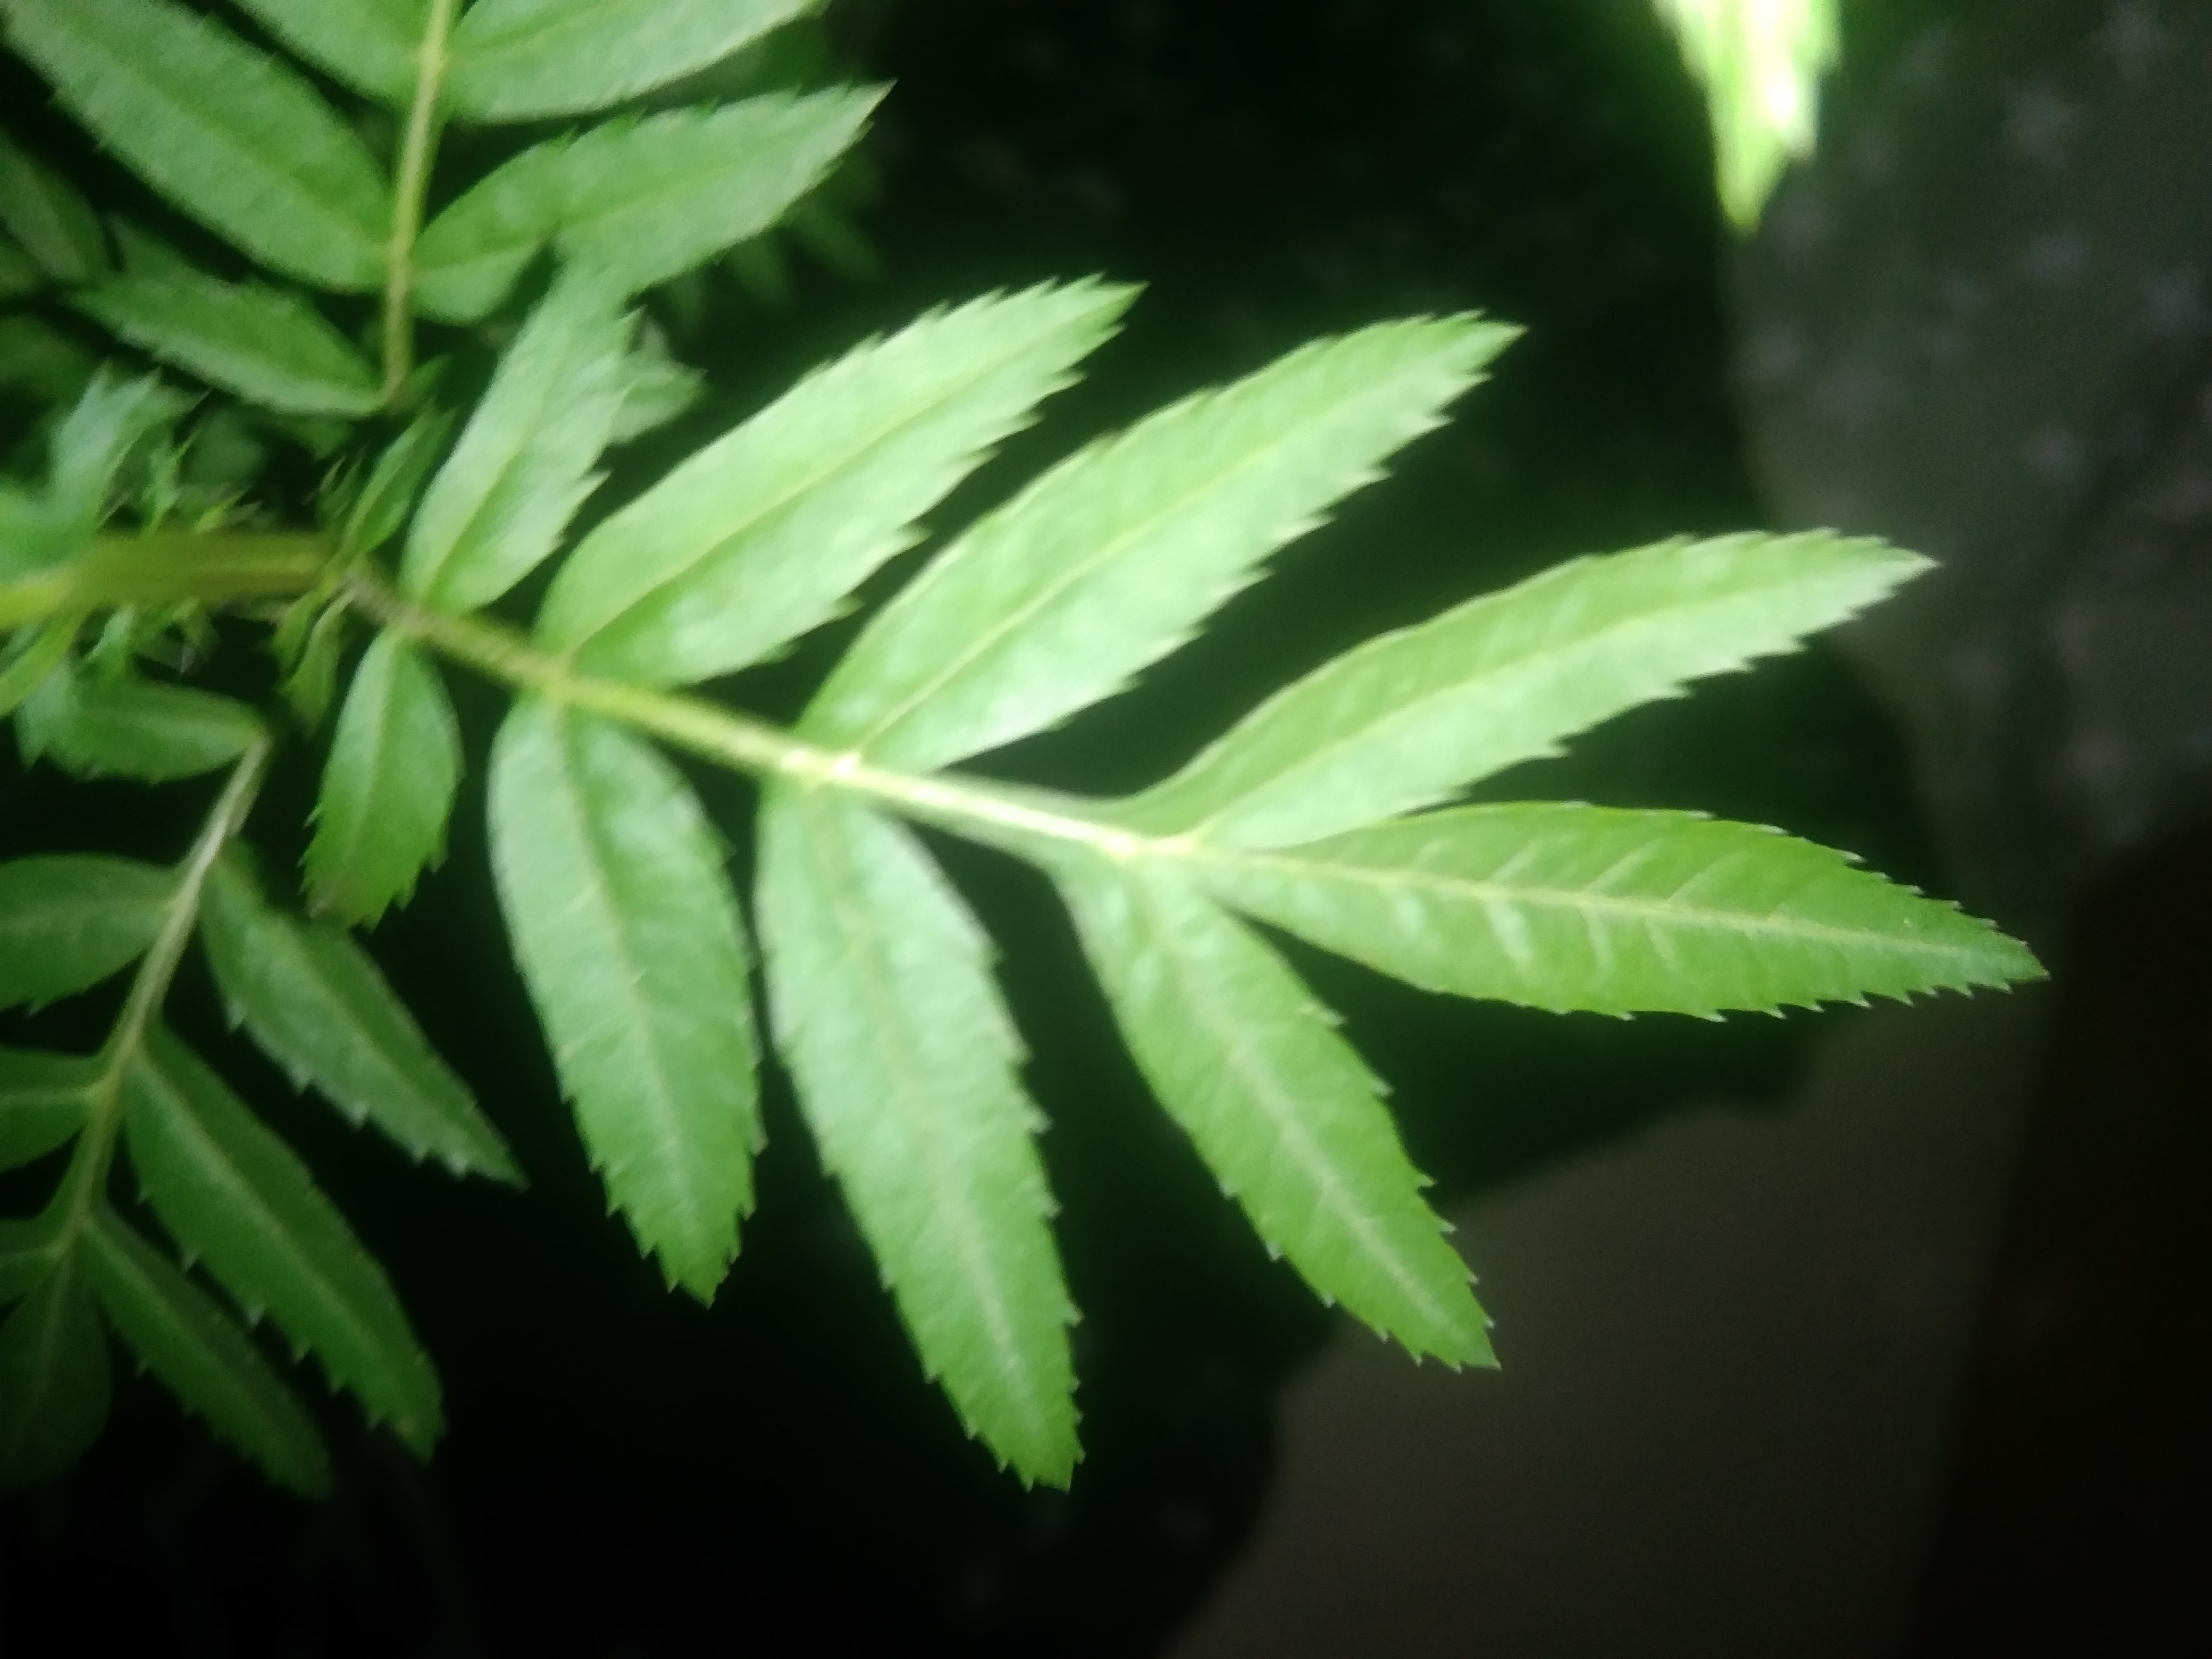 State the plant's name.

marigold
